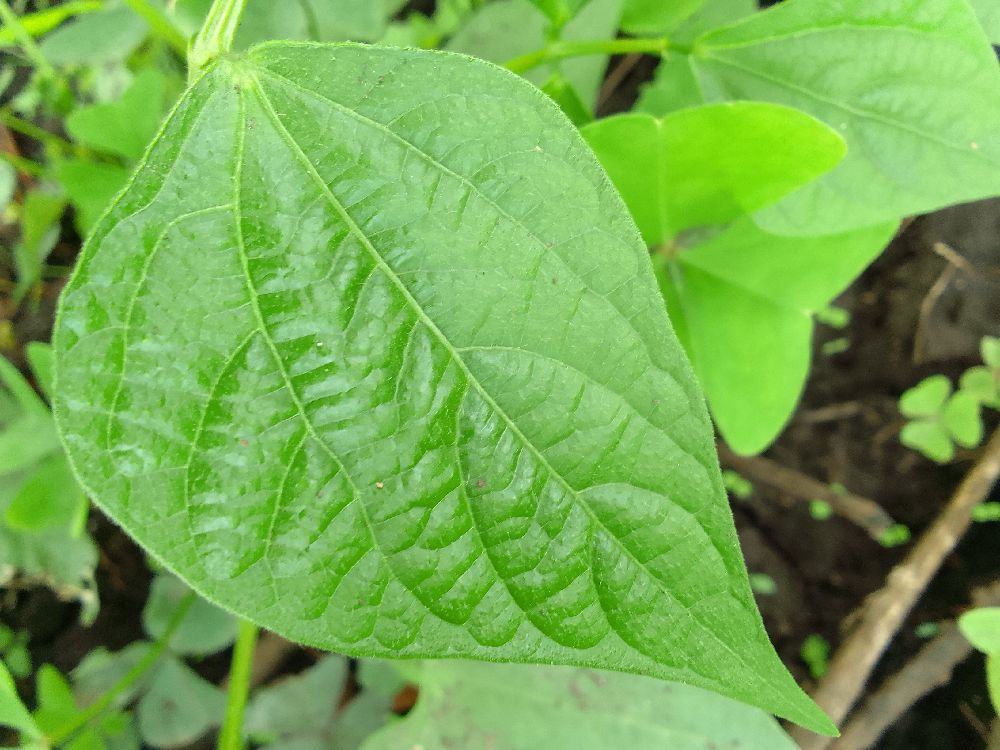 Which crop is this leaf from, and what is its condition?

common bean, healthy
